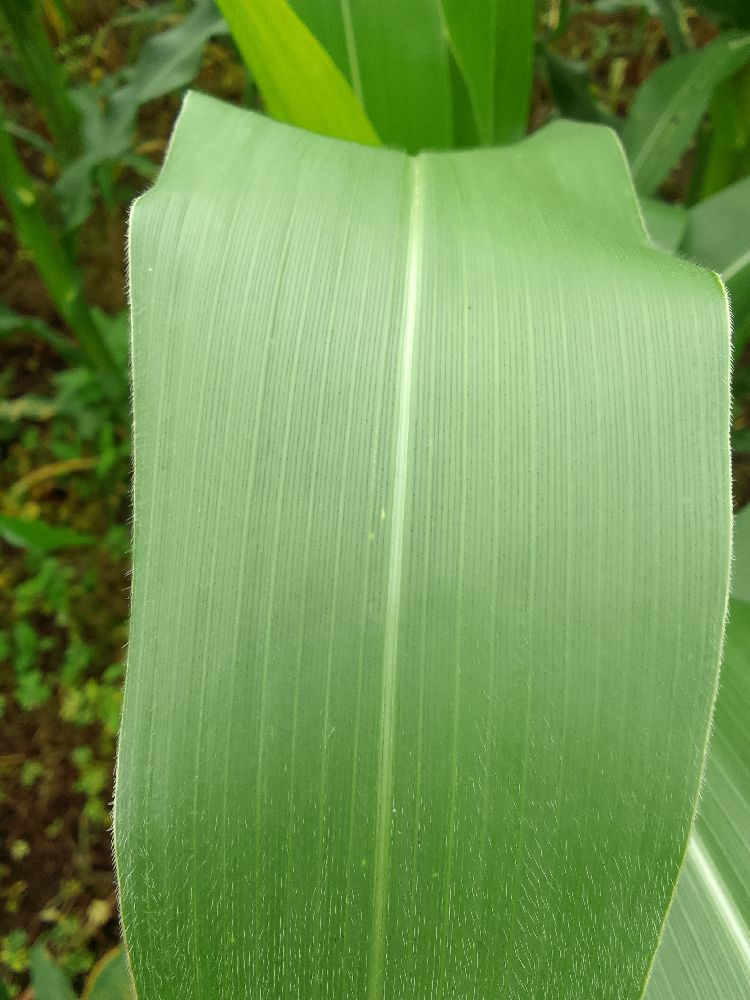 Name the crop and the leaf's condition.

maize, healthy
